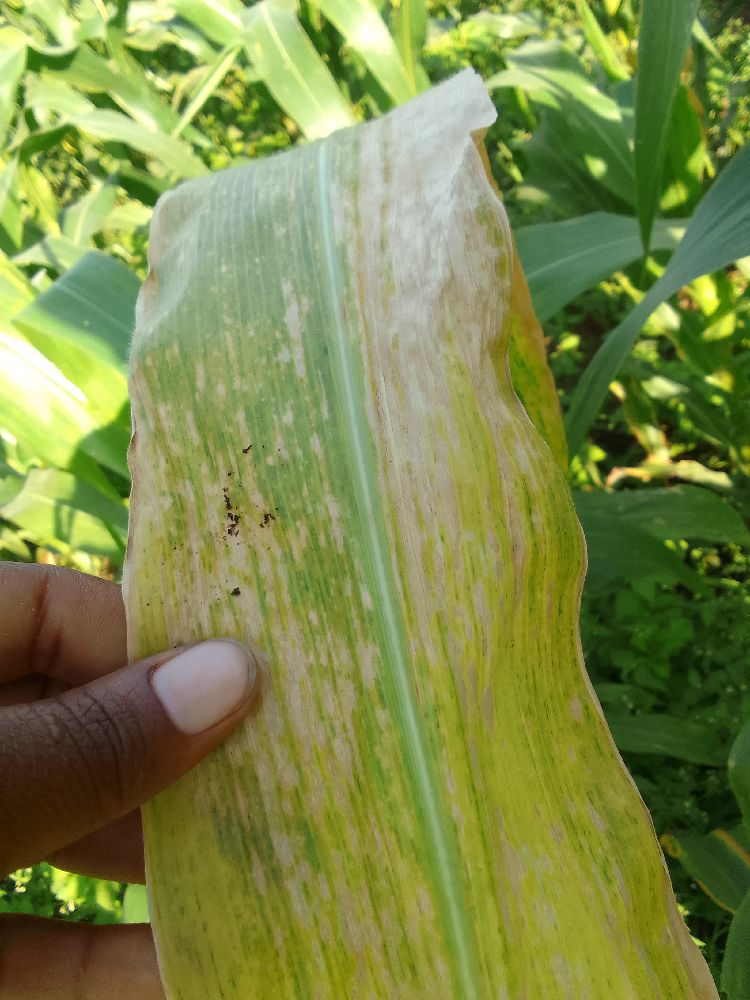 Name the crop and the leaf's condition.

maize, maize lethal necrosis
